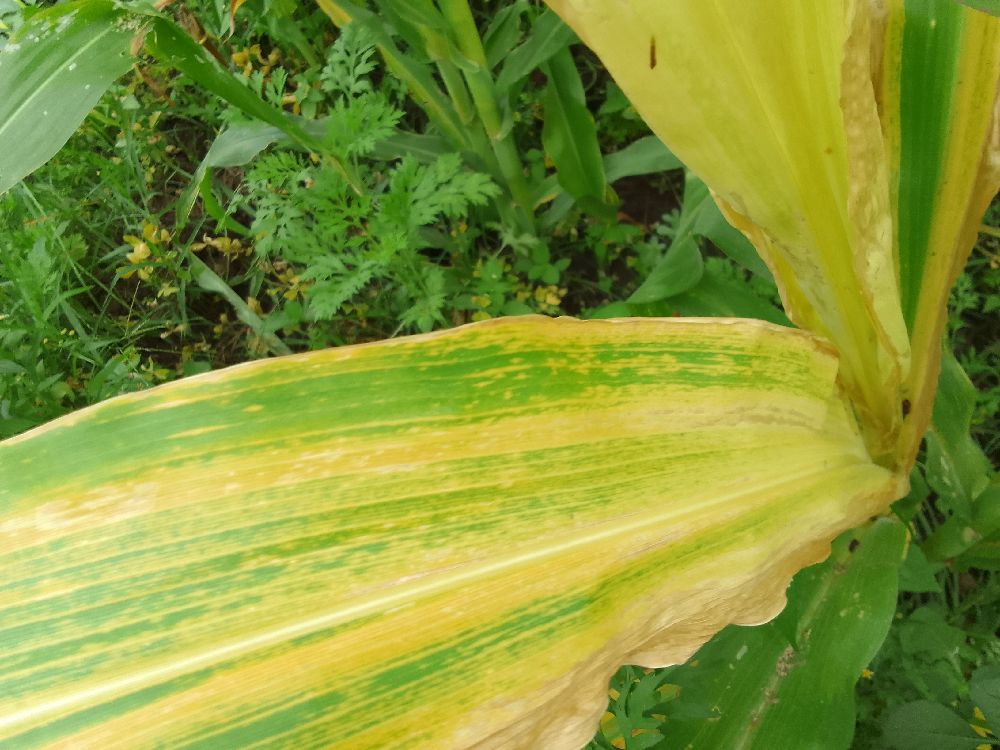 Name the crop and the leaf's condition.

maize, maize lethal necrosis
